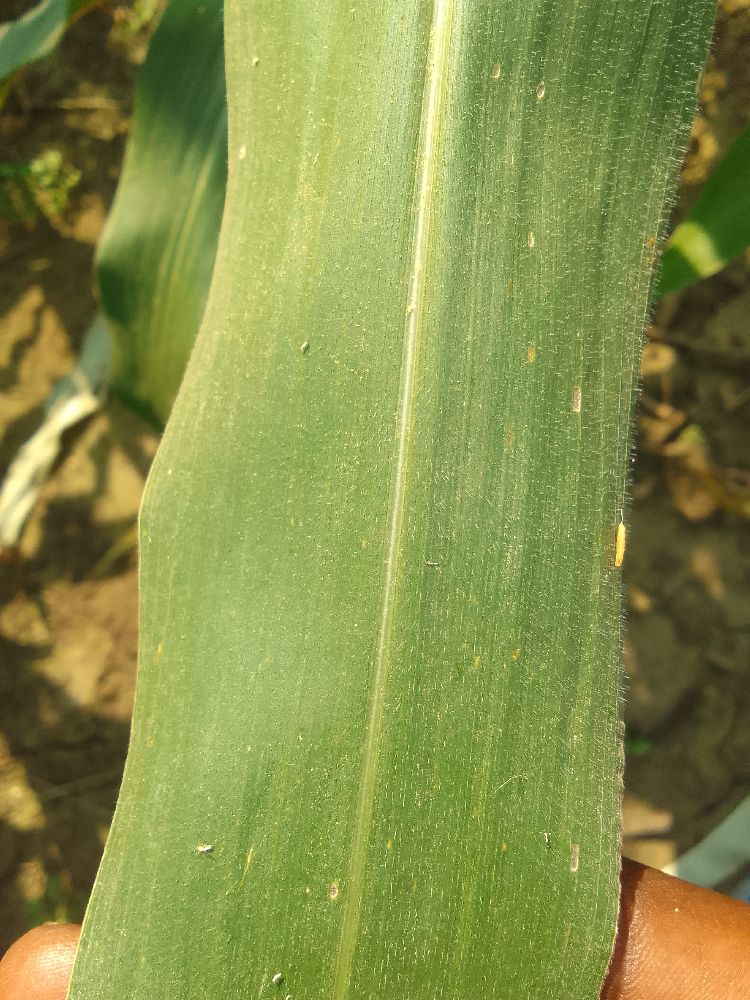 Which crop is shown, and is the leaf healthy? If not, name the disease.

maize, healthy
